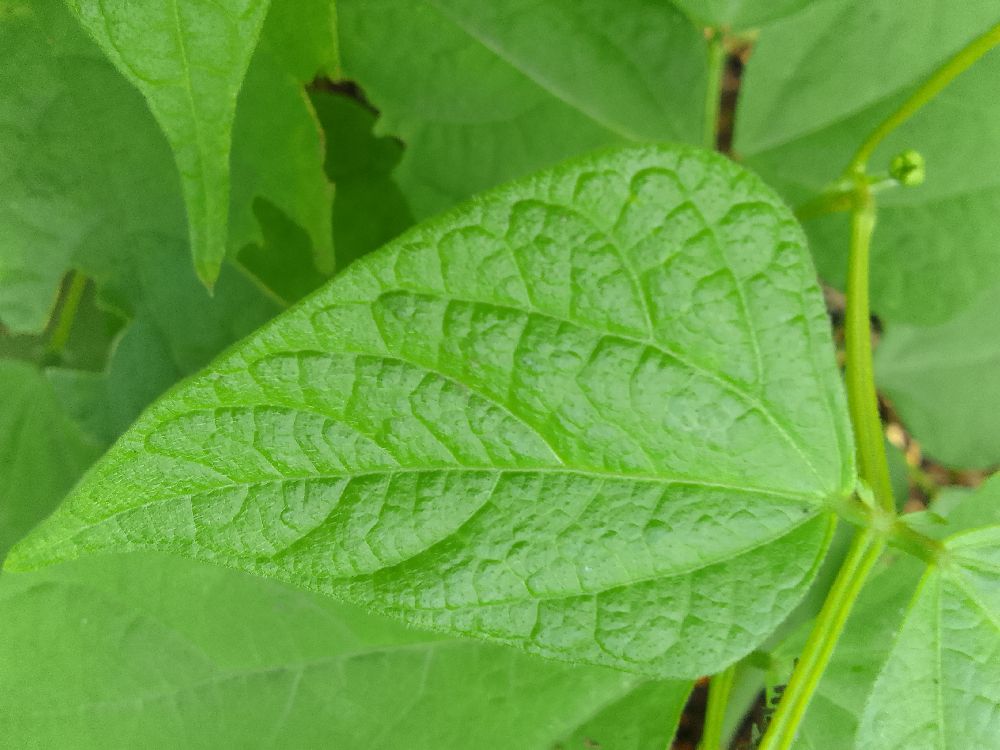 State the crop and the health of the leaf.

common bean, healthy
